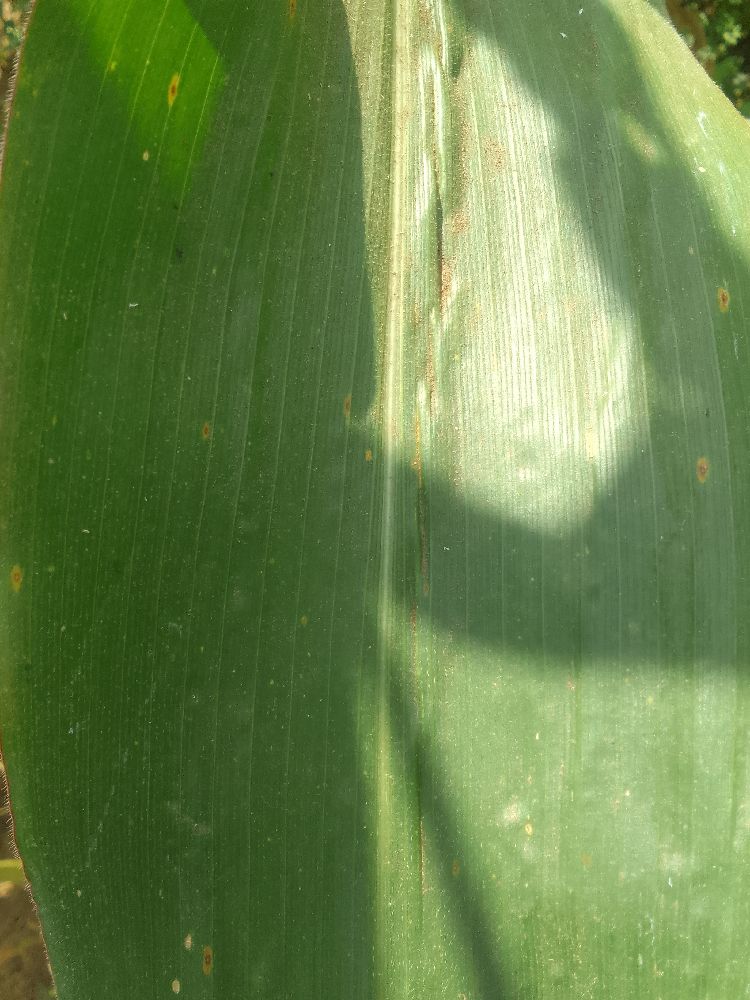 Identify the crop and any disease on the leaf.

maize, healthy
